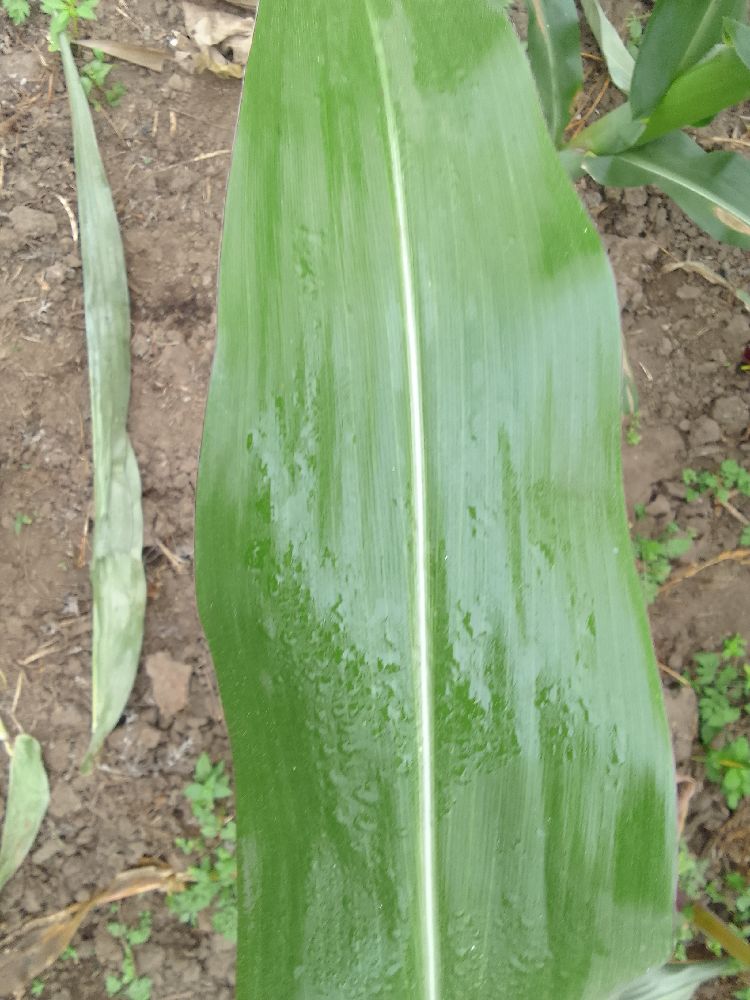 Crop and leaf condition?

maize, healthy
